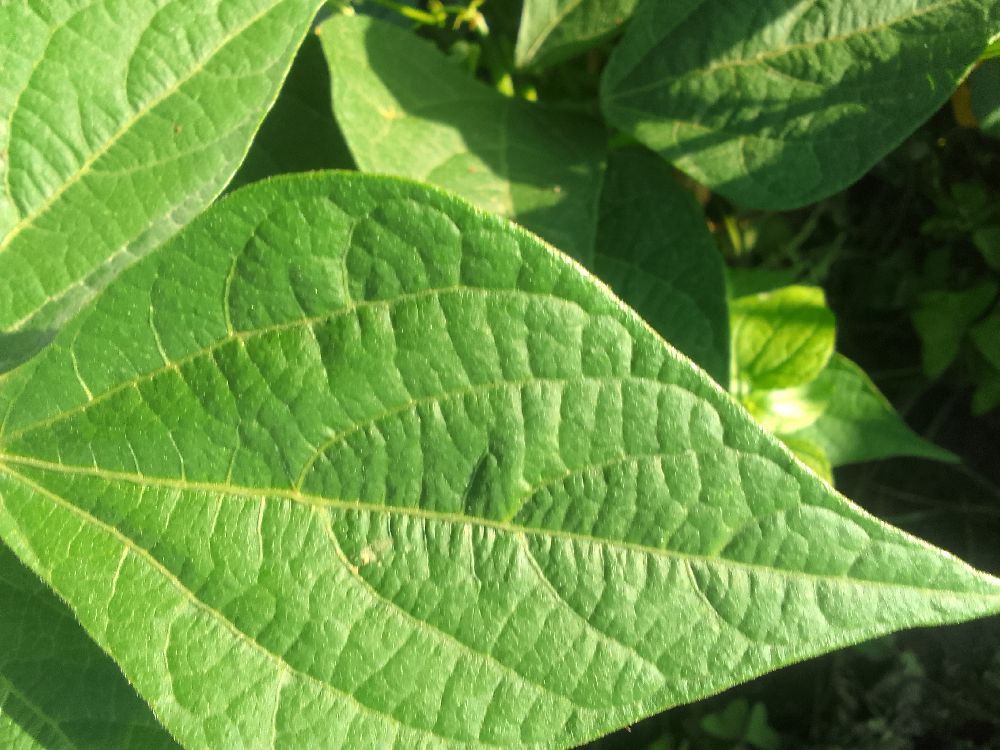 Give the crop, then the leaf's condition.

common bean, healthy
